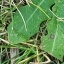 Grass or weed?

structured weed
